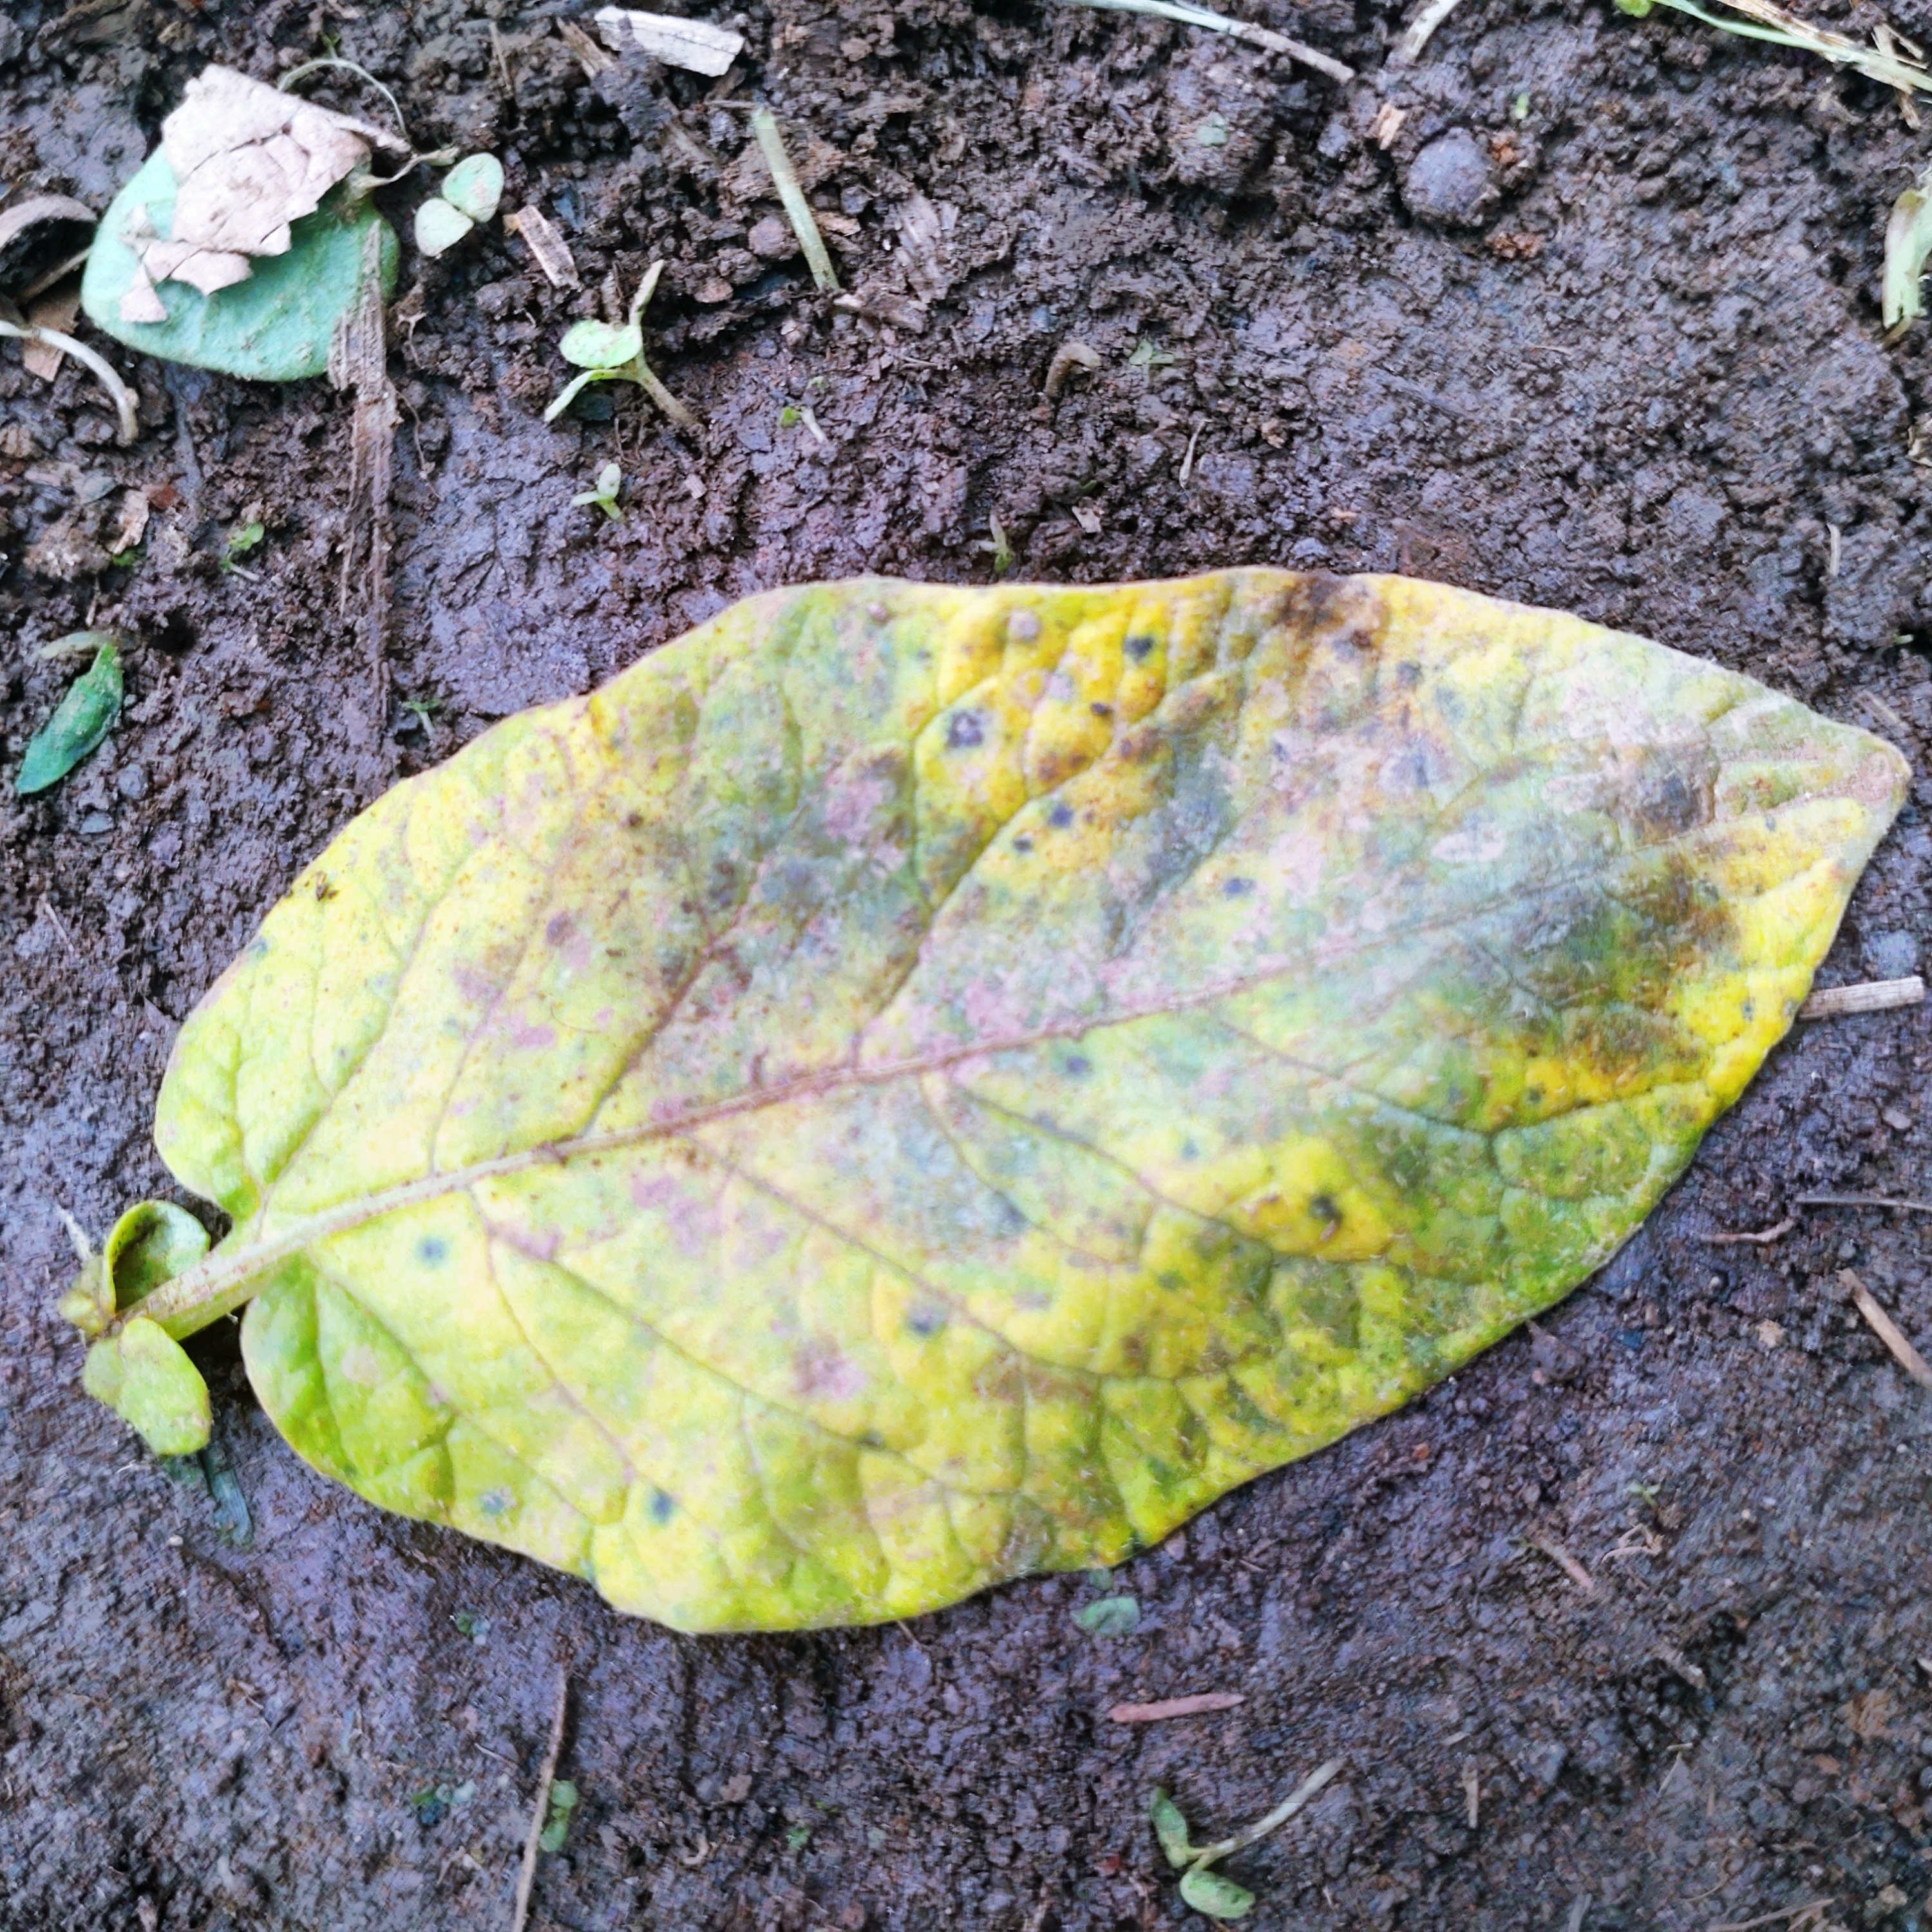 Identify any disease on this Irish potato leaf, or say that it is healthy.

late blight
